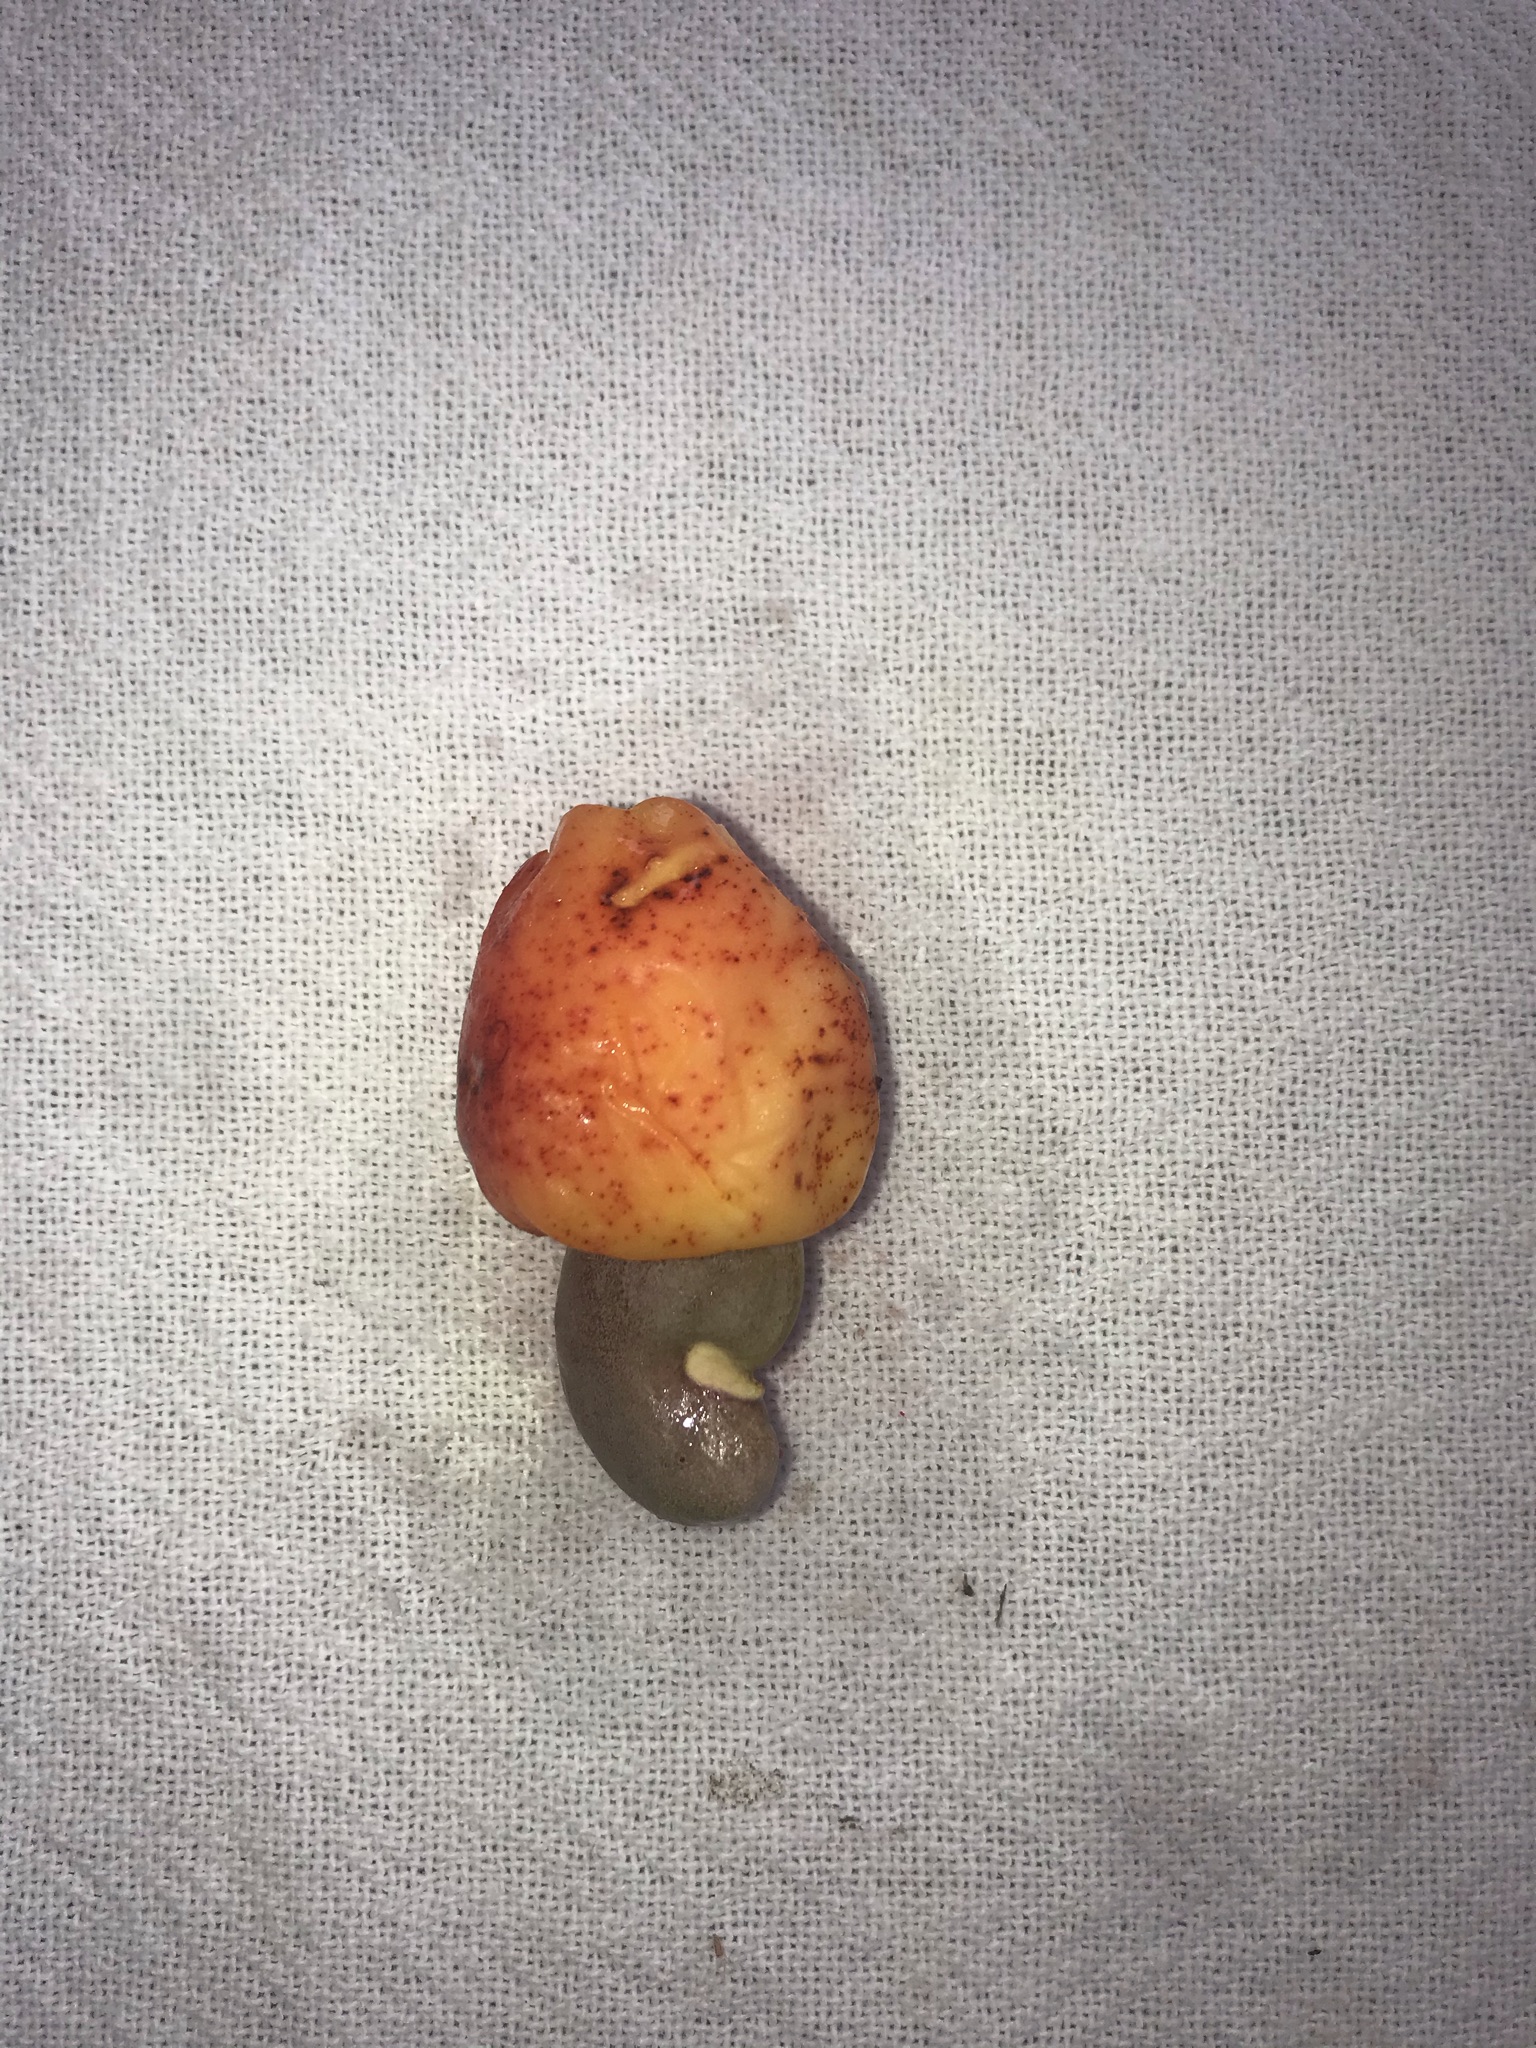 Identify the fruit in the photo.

caju vermelho
